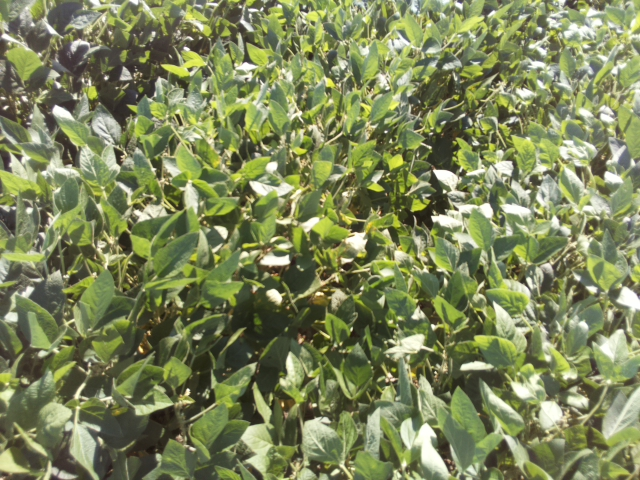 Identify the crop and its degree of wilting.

soybean, slight leaflet or petiole turgor loss in upper canopy
